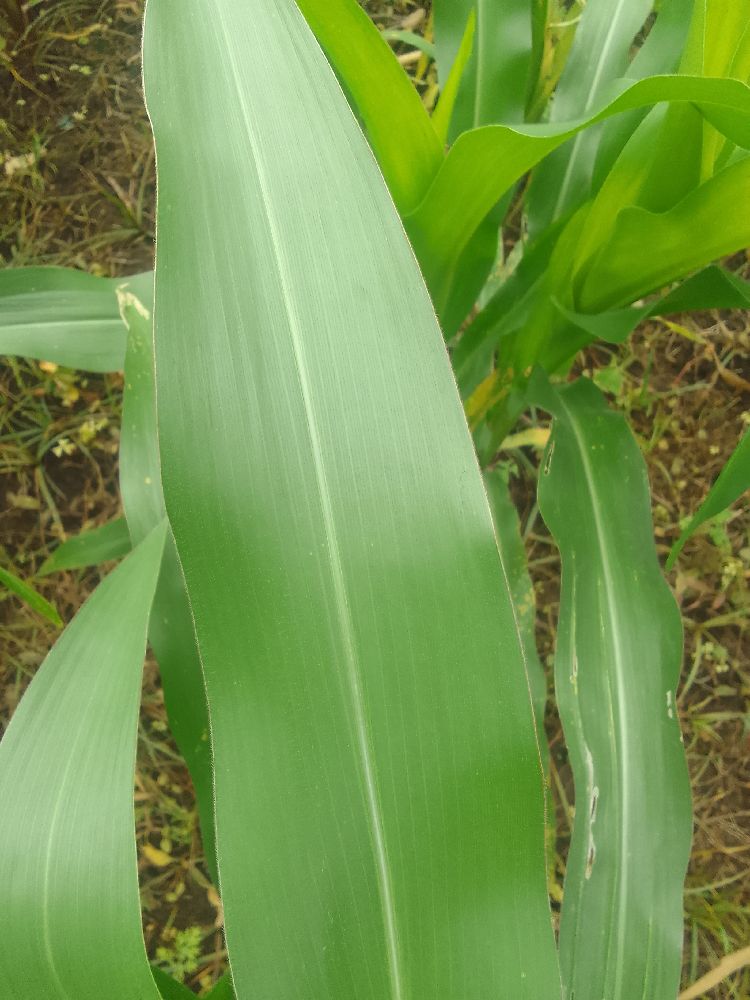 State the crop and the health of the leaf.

maize, healthy
